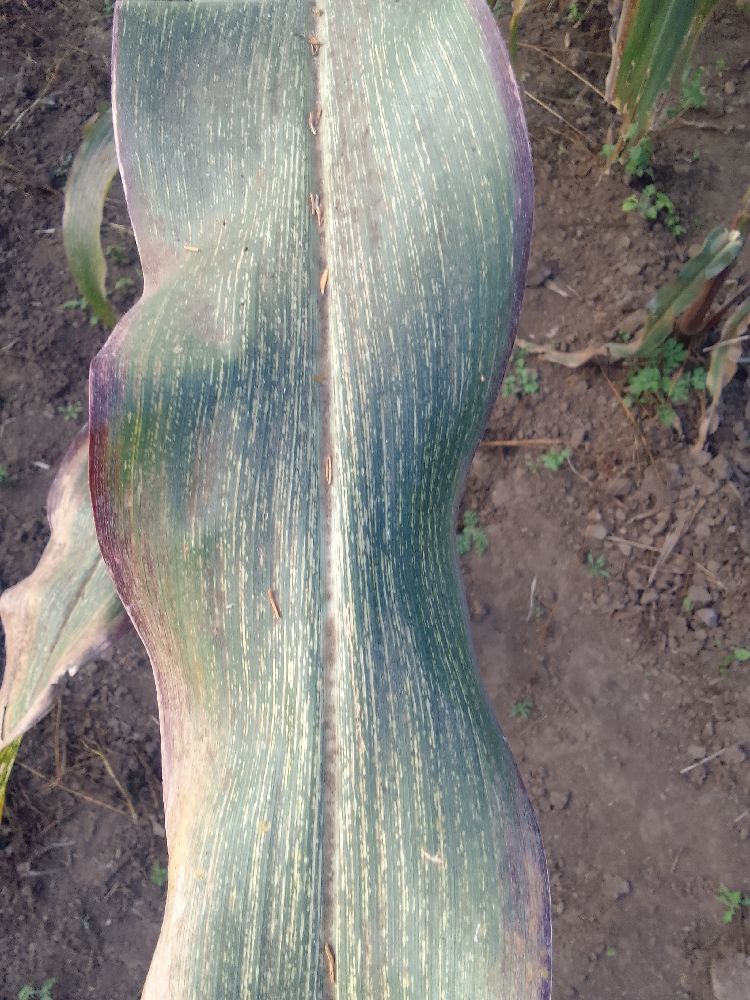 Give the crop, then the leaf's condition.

maize, maize streak virus
